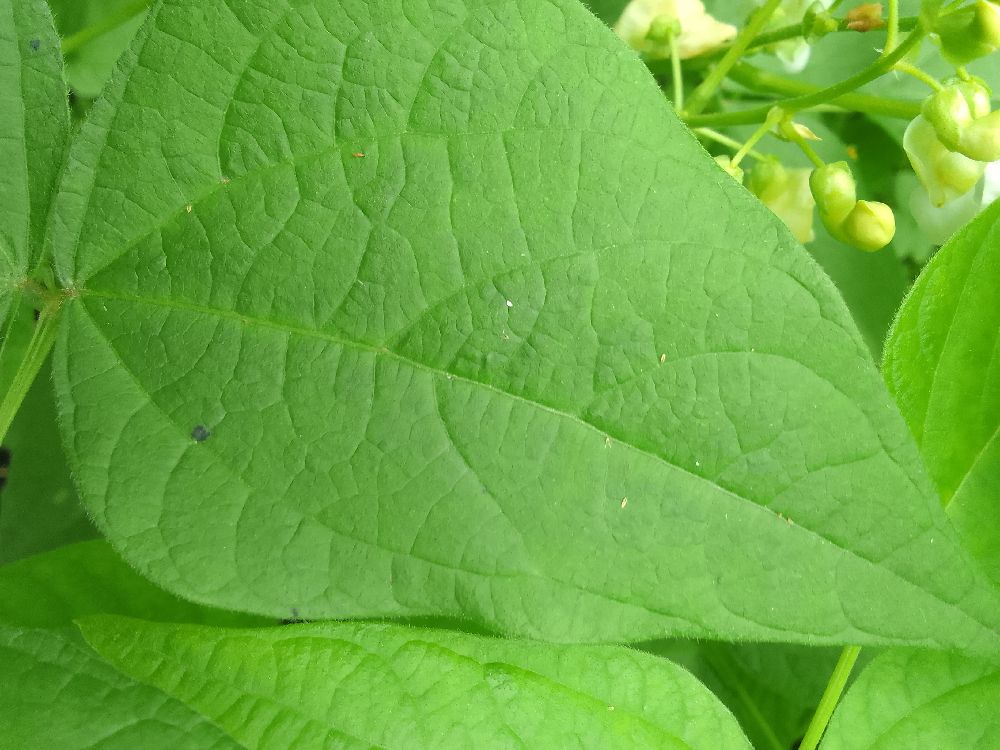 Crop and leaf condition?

common bean, healthy
